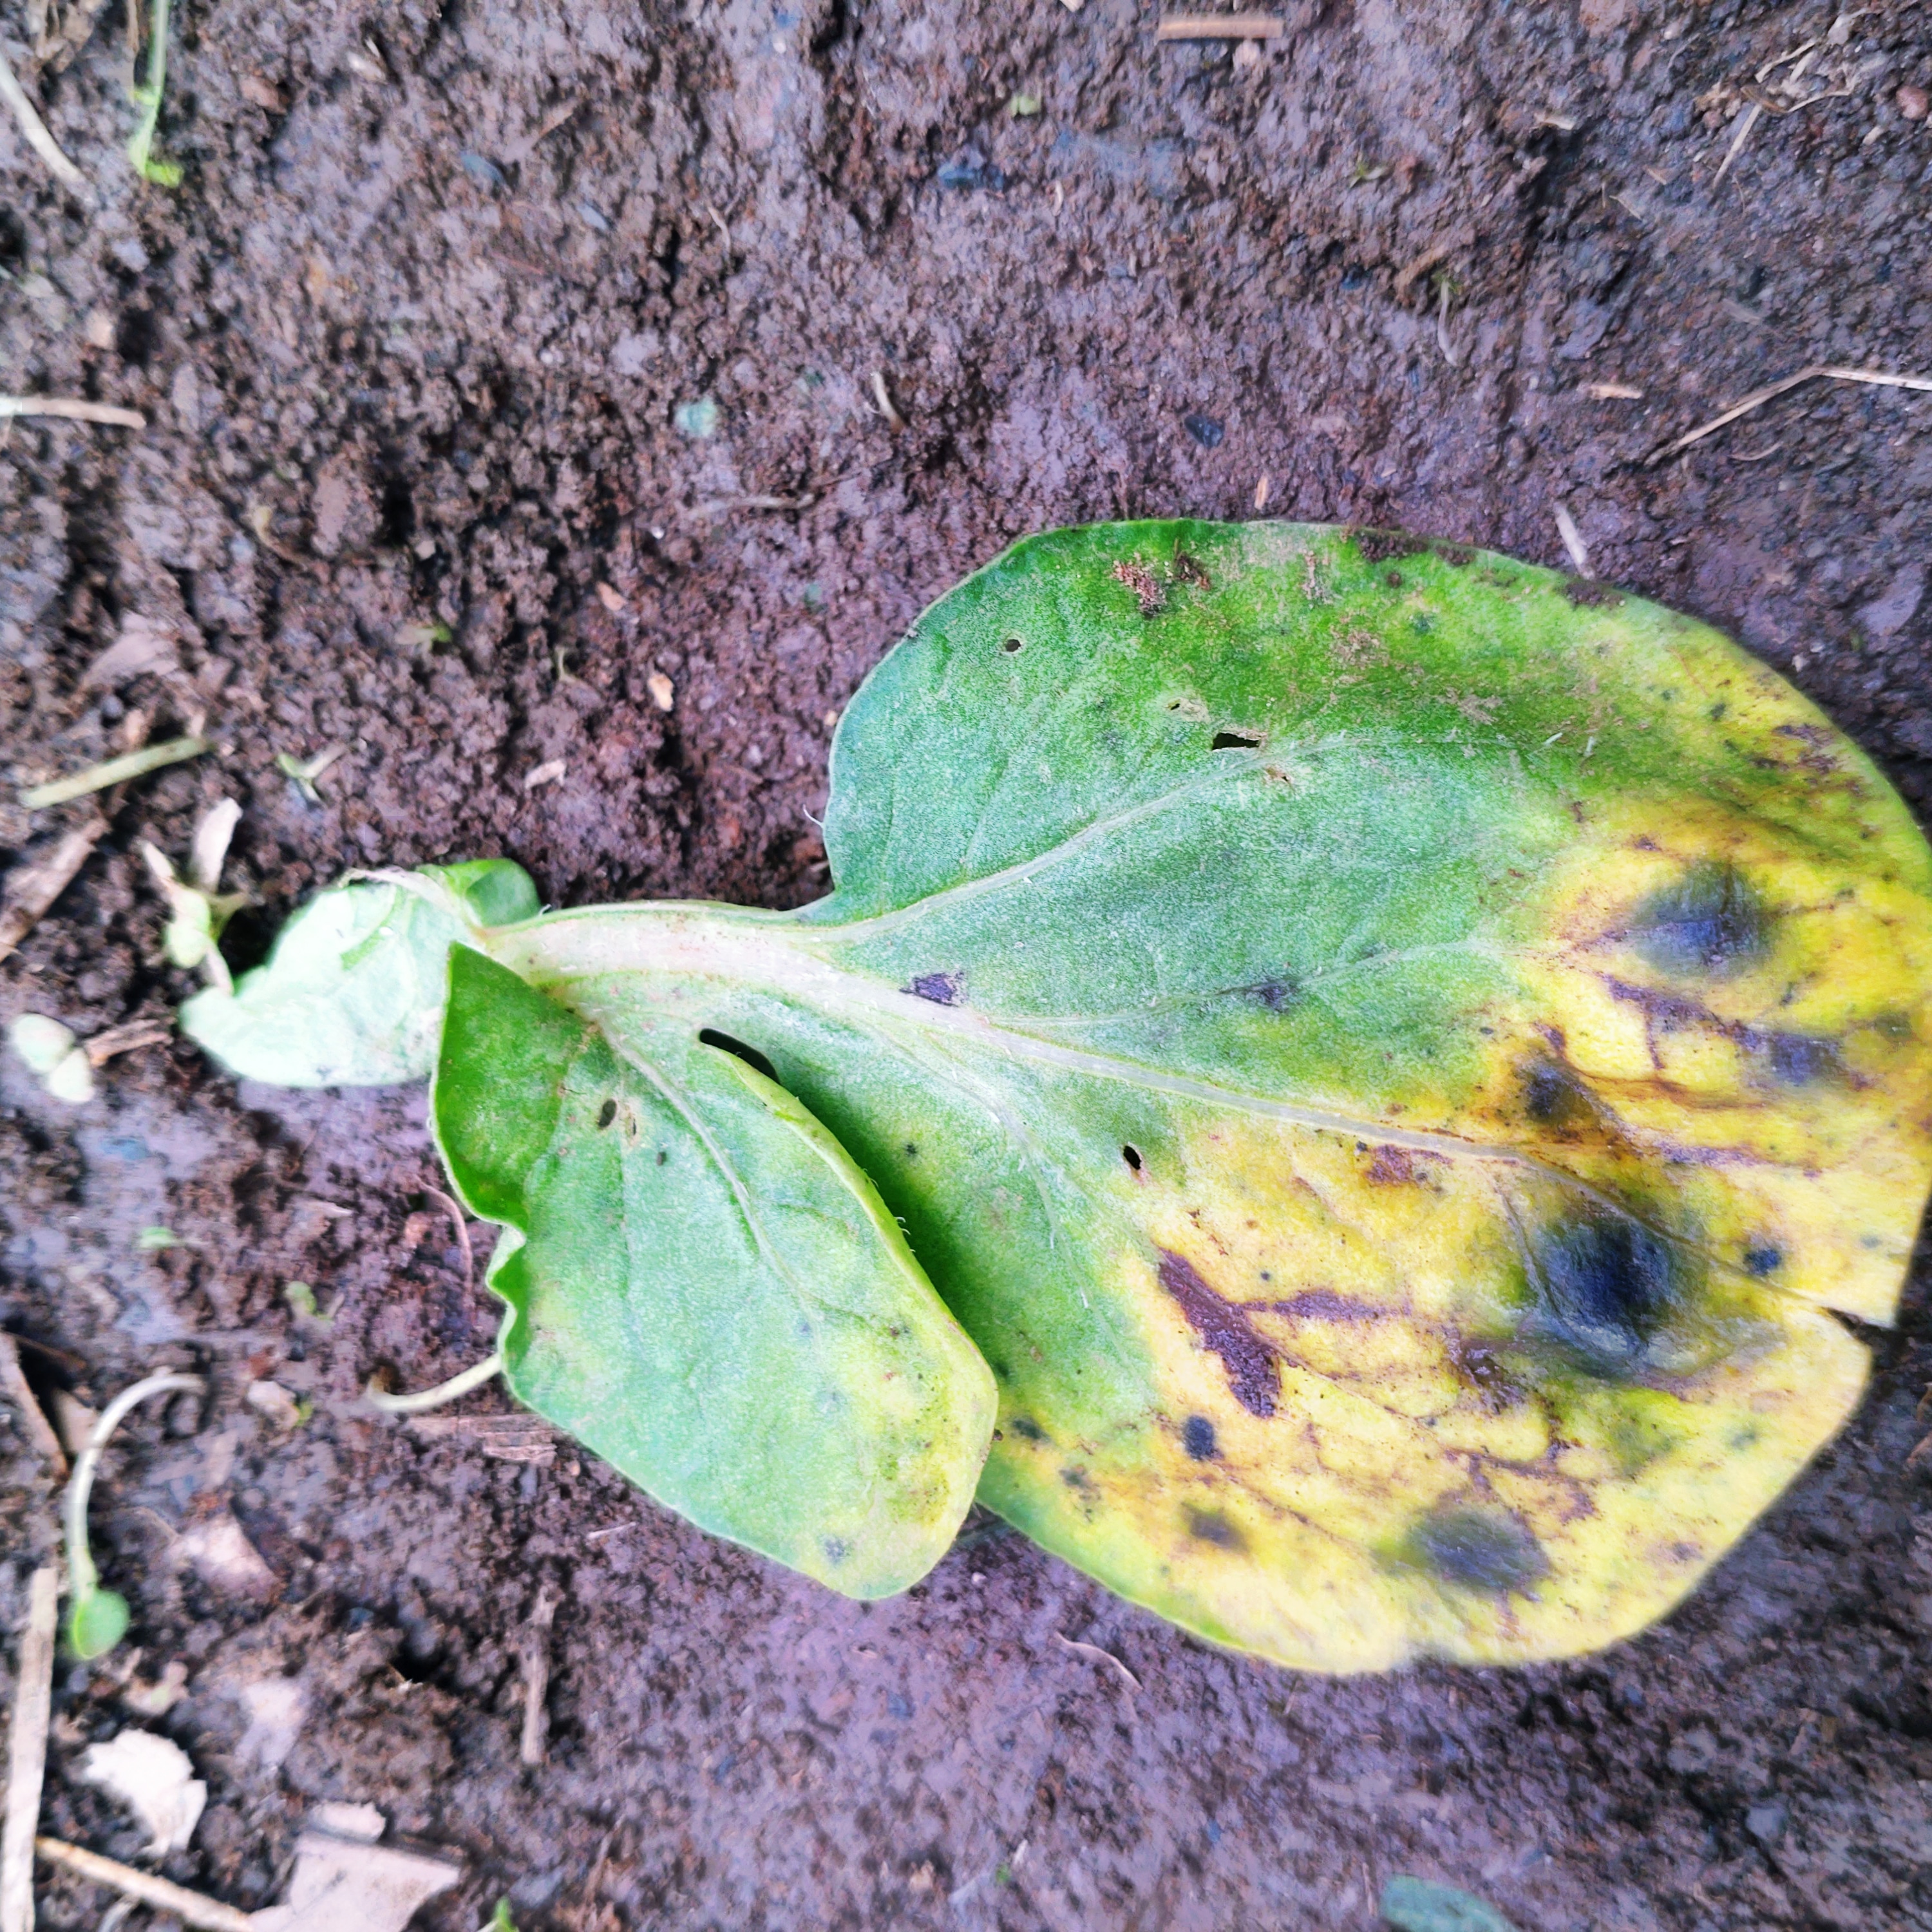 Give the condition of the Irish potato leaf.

late blight
